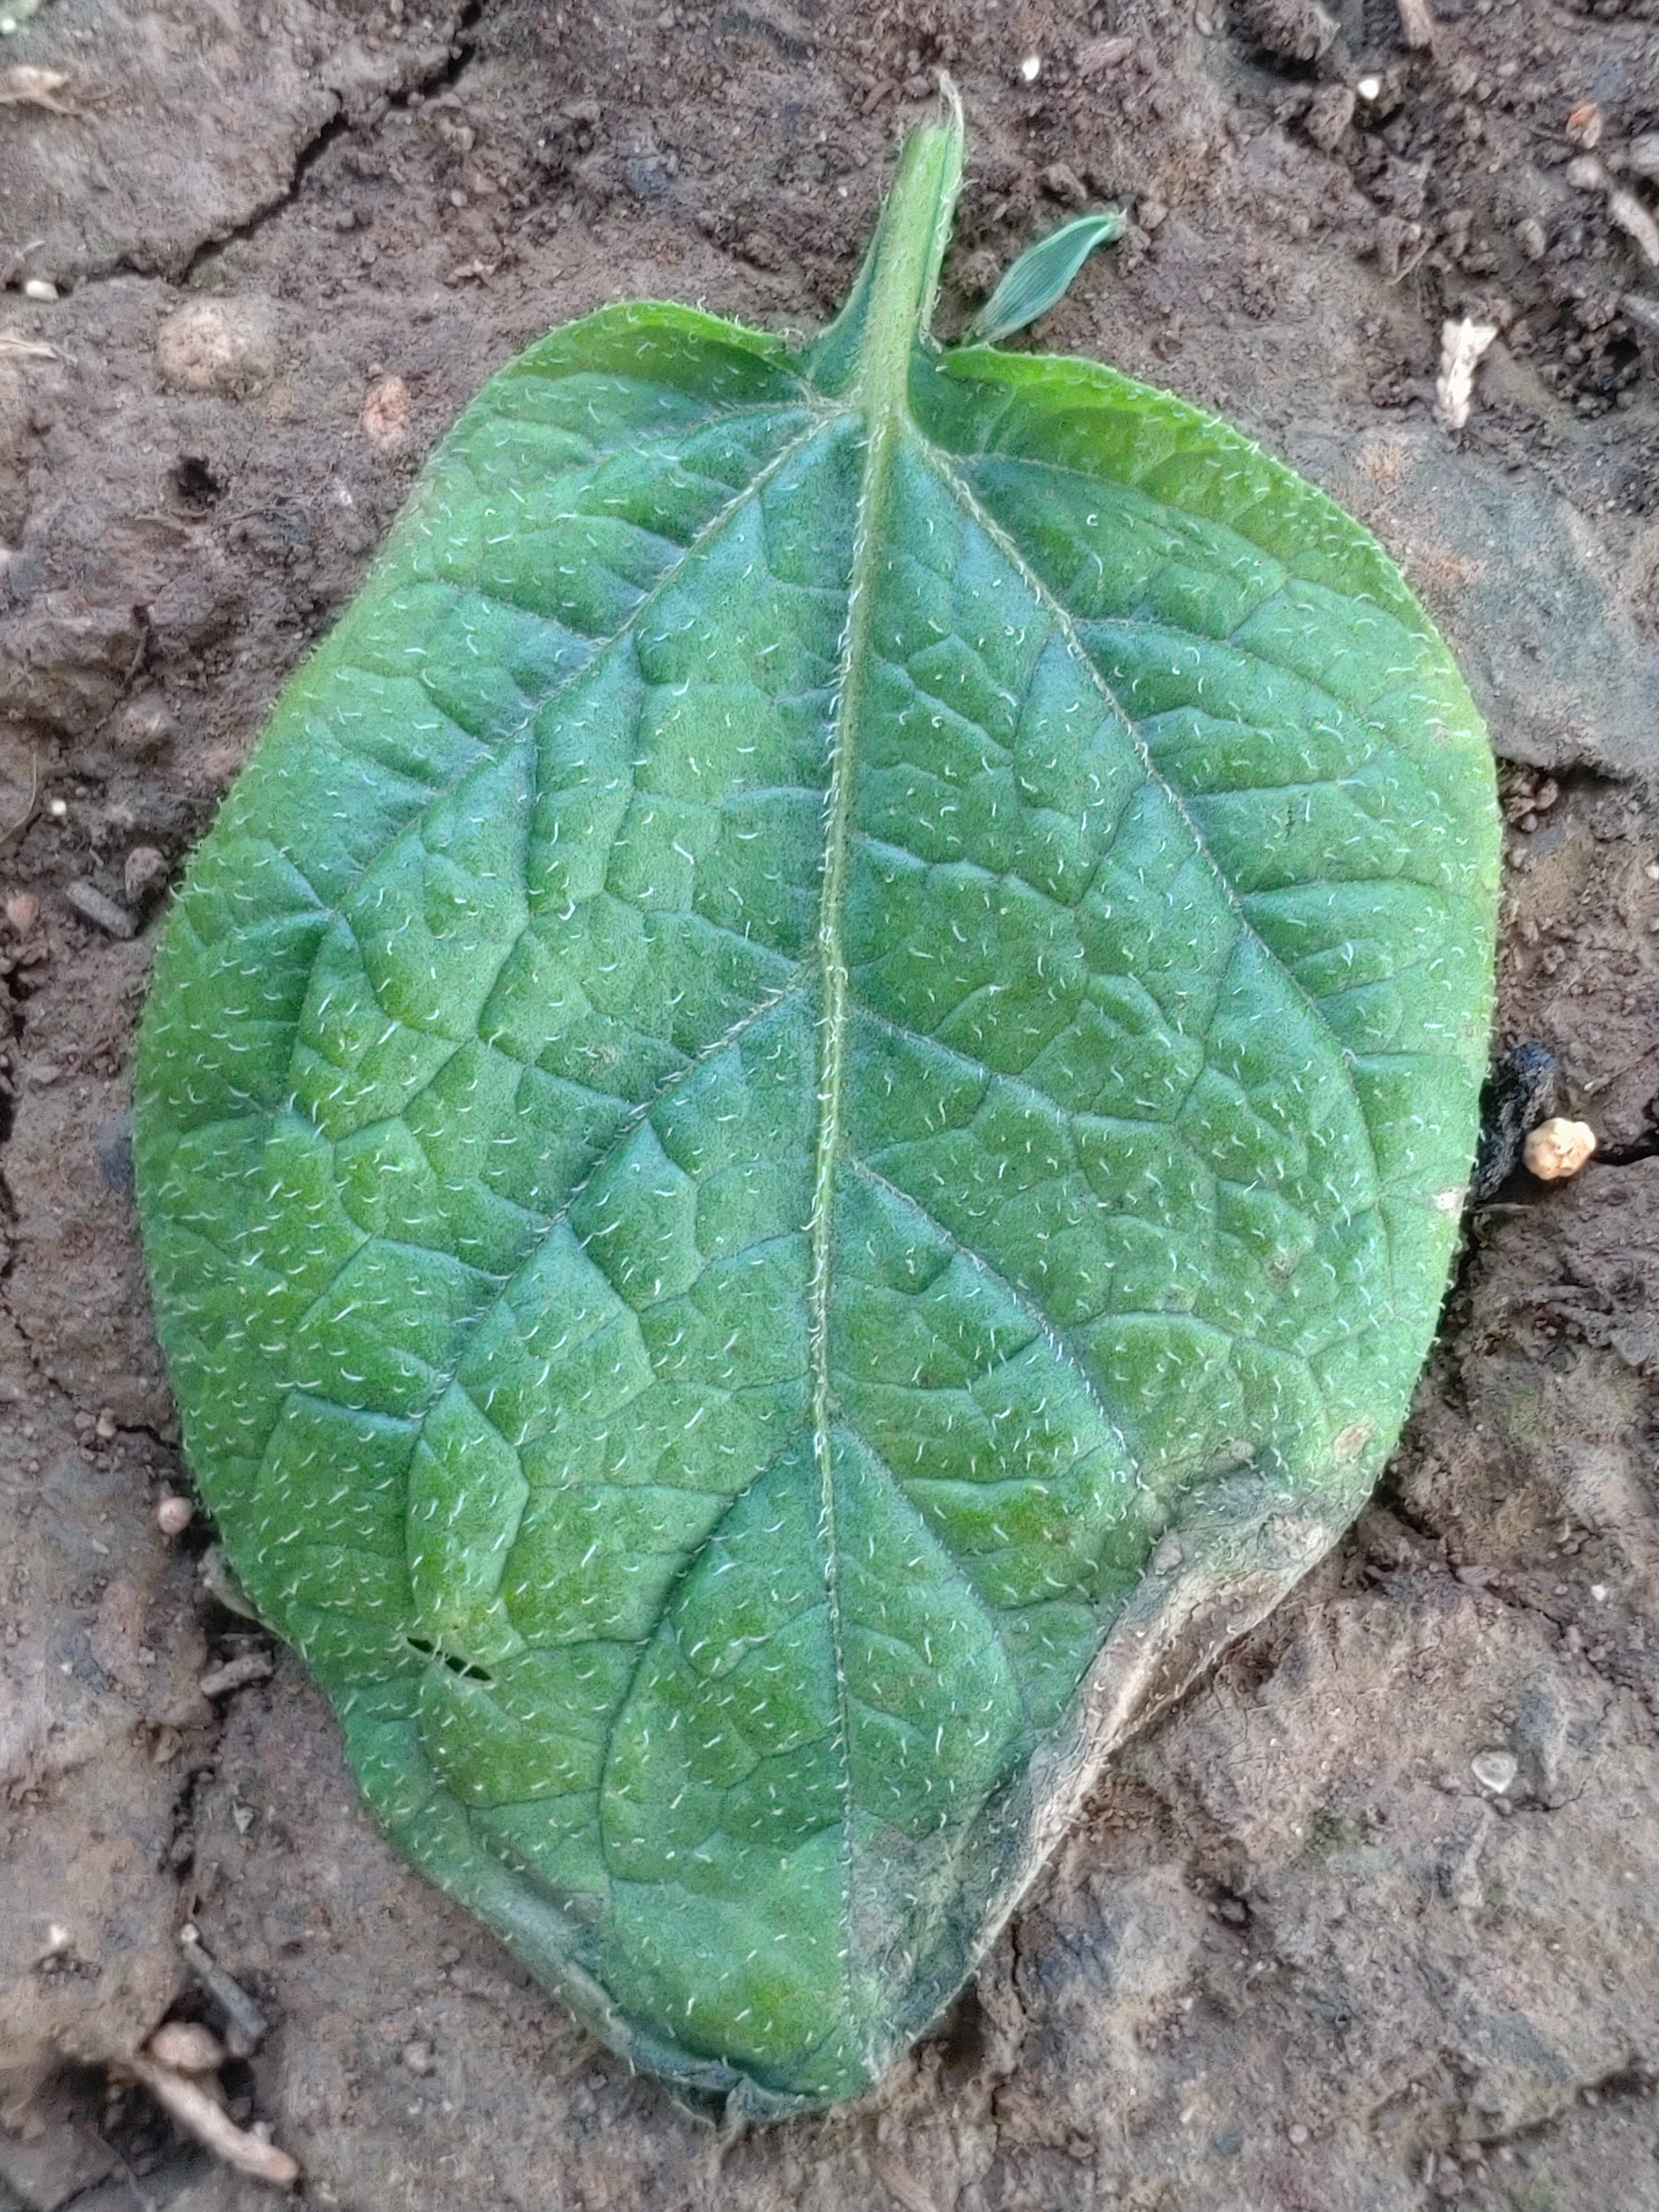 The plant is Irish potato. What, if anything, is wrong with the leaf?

early blight
